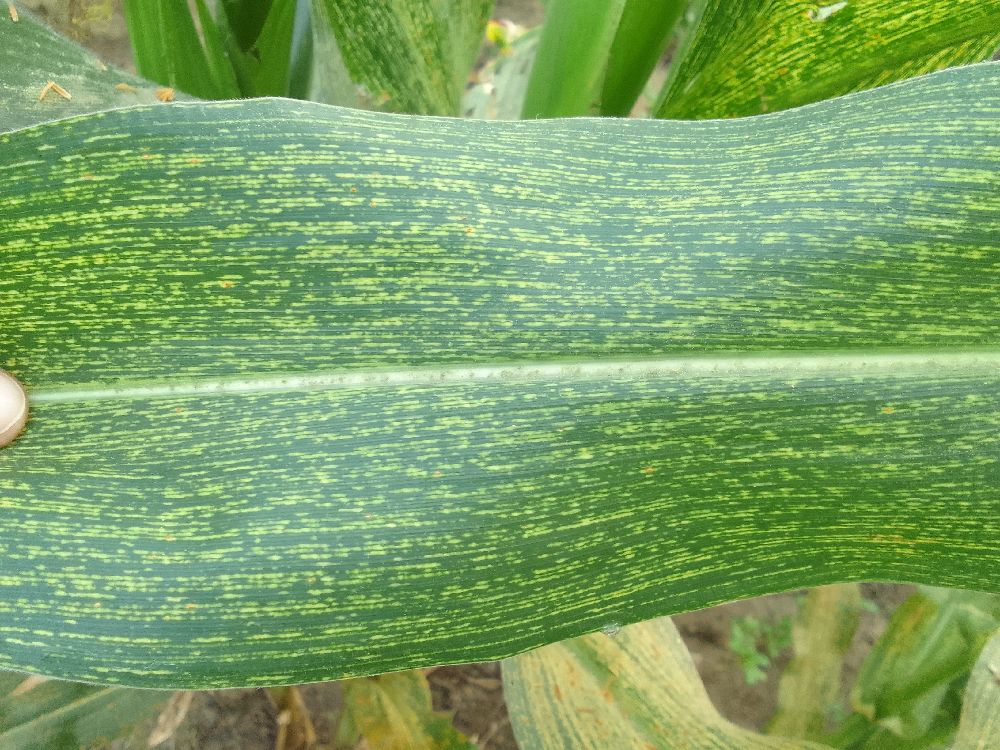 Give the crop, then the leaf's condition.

maize, maize streak virus
